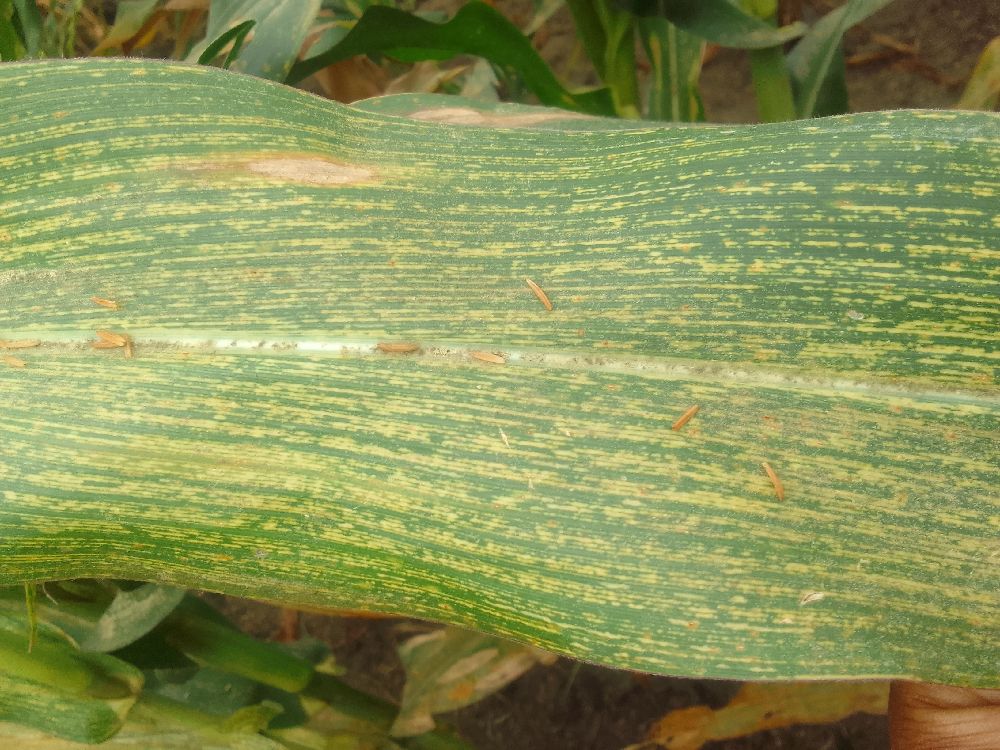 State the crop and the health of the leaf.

maize, maize streak virus
